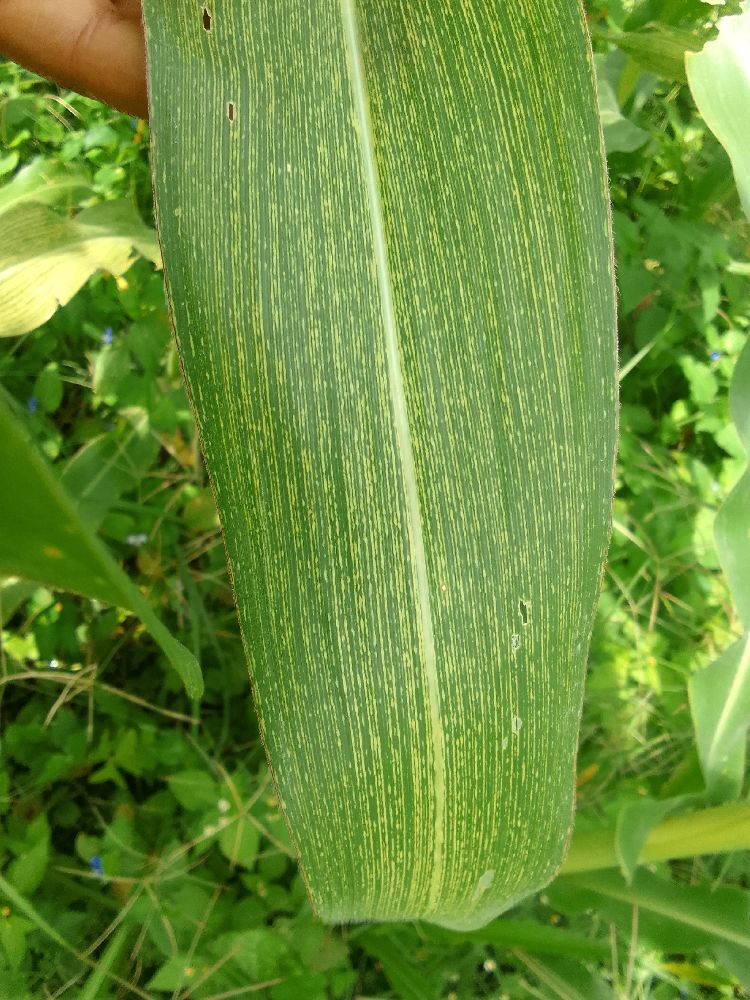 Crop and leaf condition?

maize, maize streak virus
